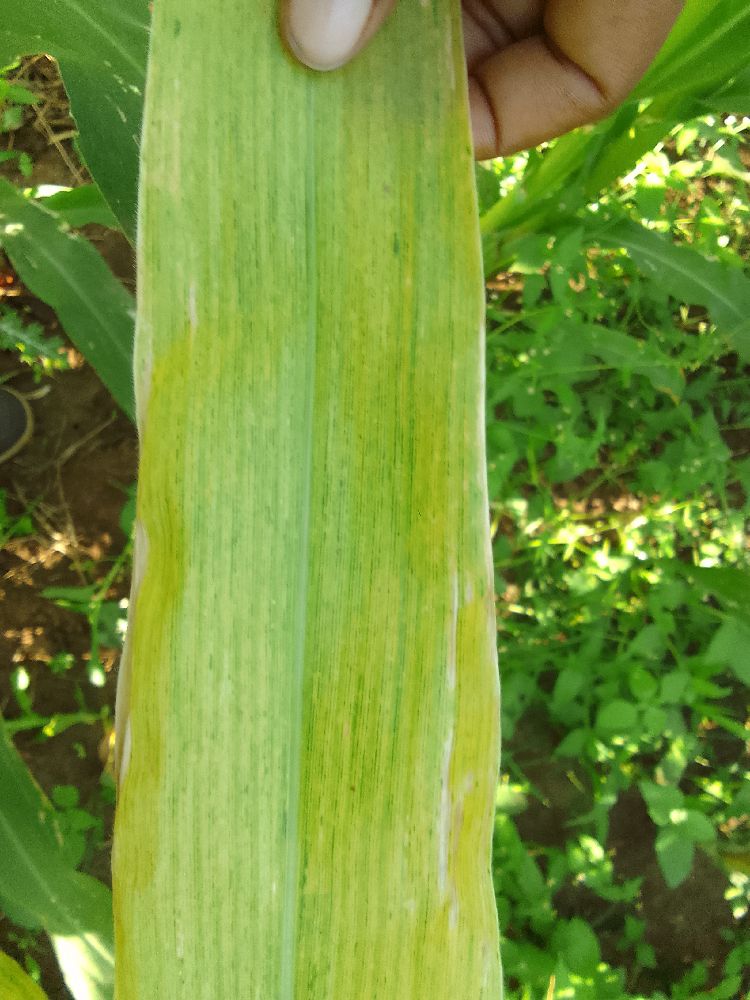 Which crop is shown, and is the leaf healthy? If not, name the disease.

maize, maize lethal necrosis
